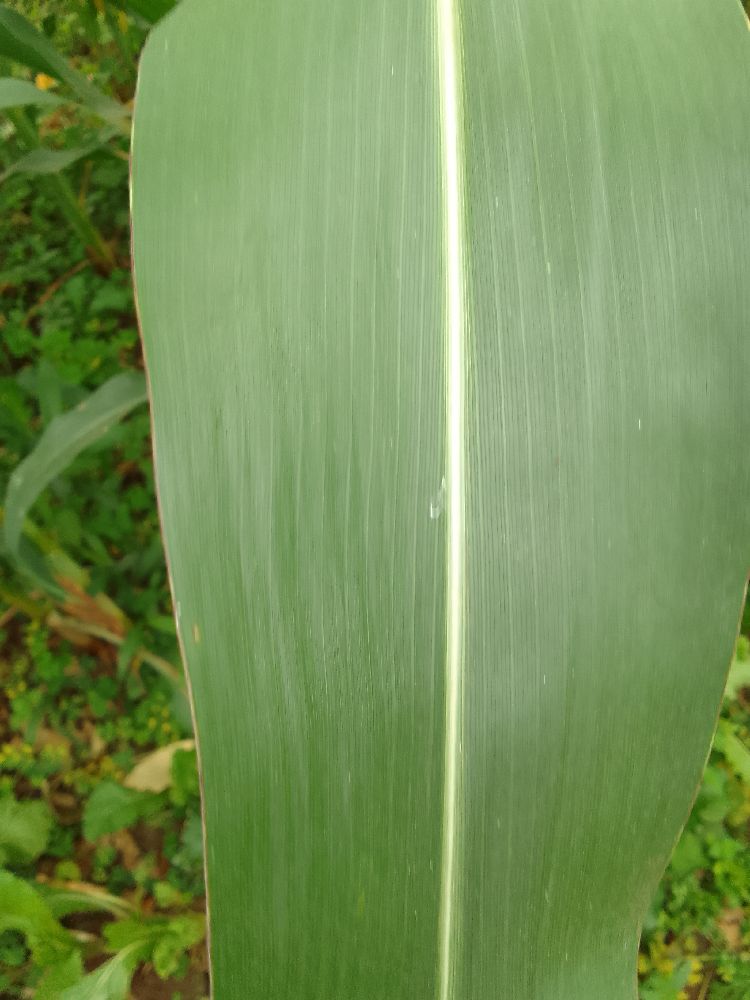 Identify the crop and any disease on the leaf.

maize, healthy
